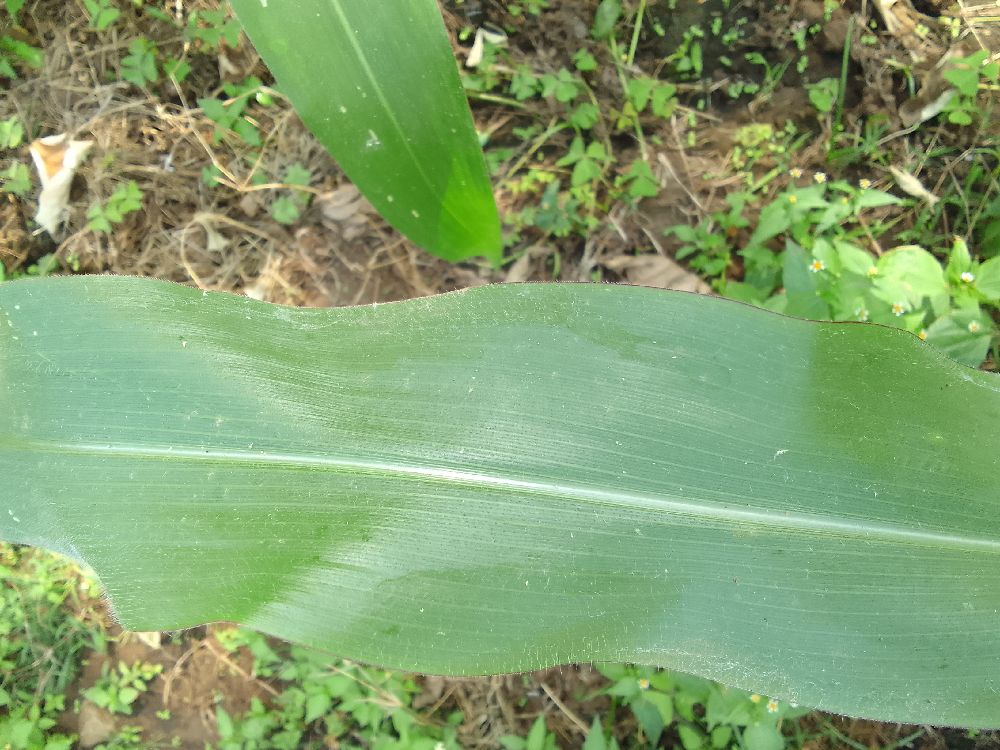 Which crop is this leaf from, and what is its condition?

maize, healthy
